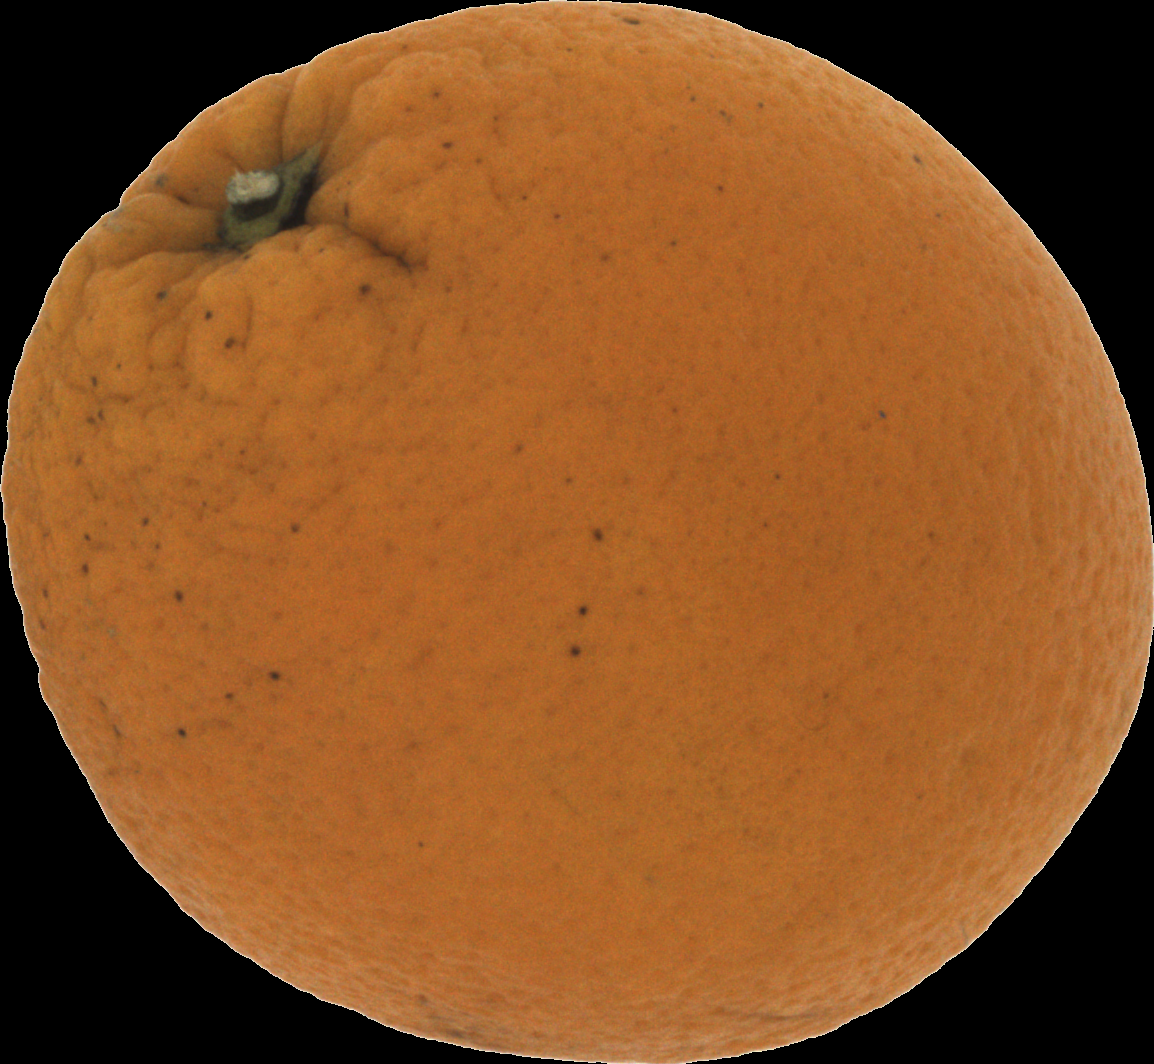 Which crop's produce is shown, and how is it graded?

orange, bad
